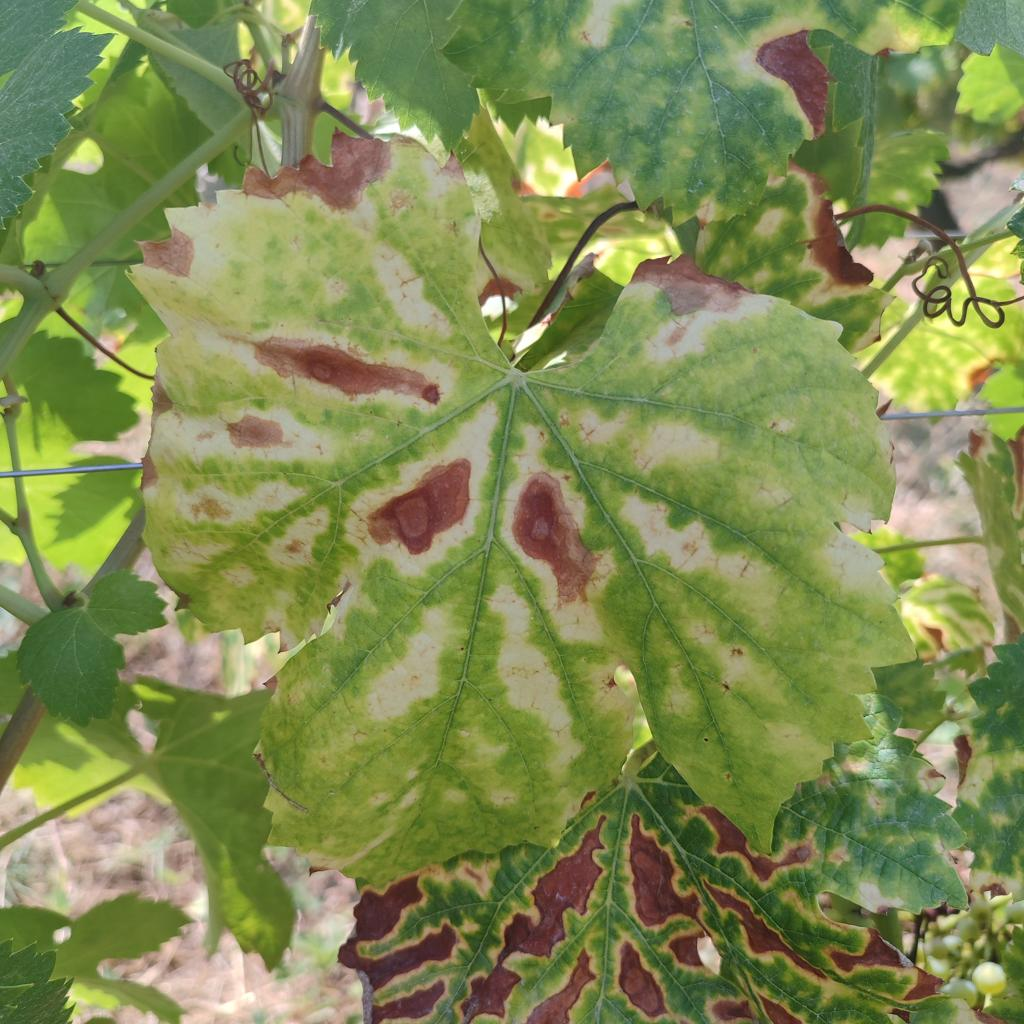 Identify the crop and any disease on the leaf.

grapevine, esca complex
